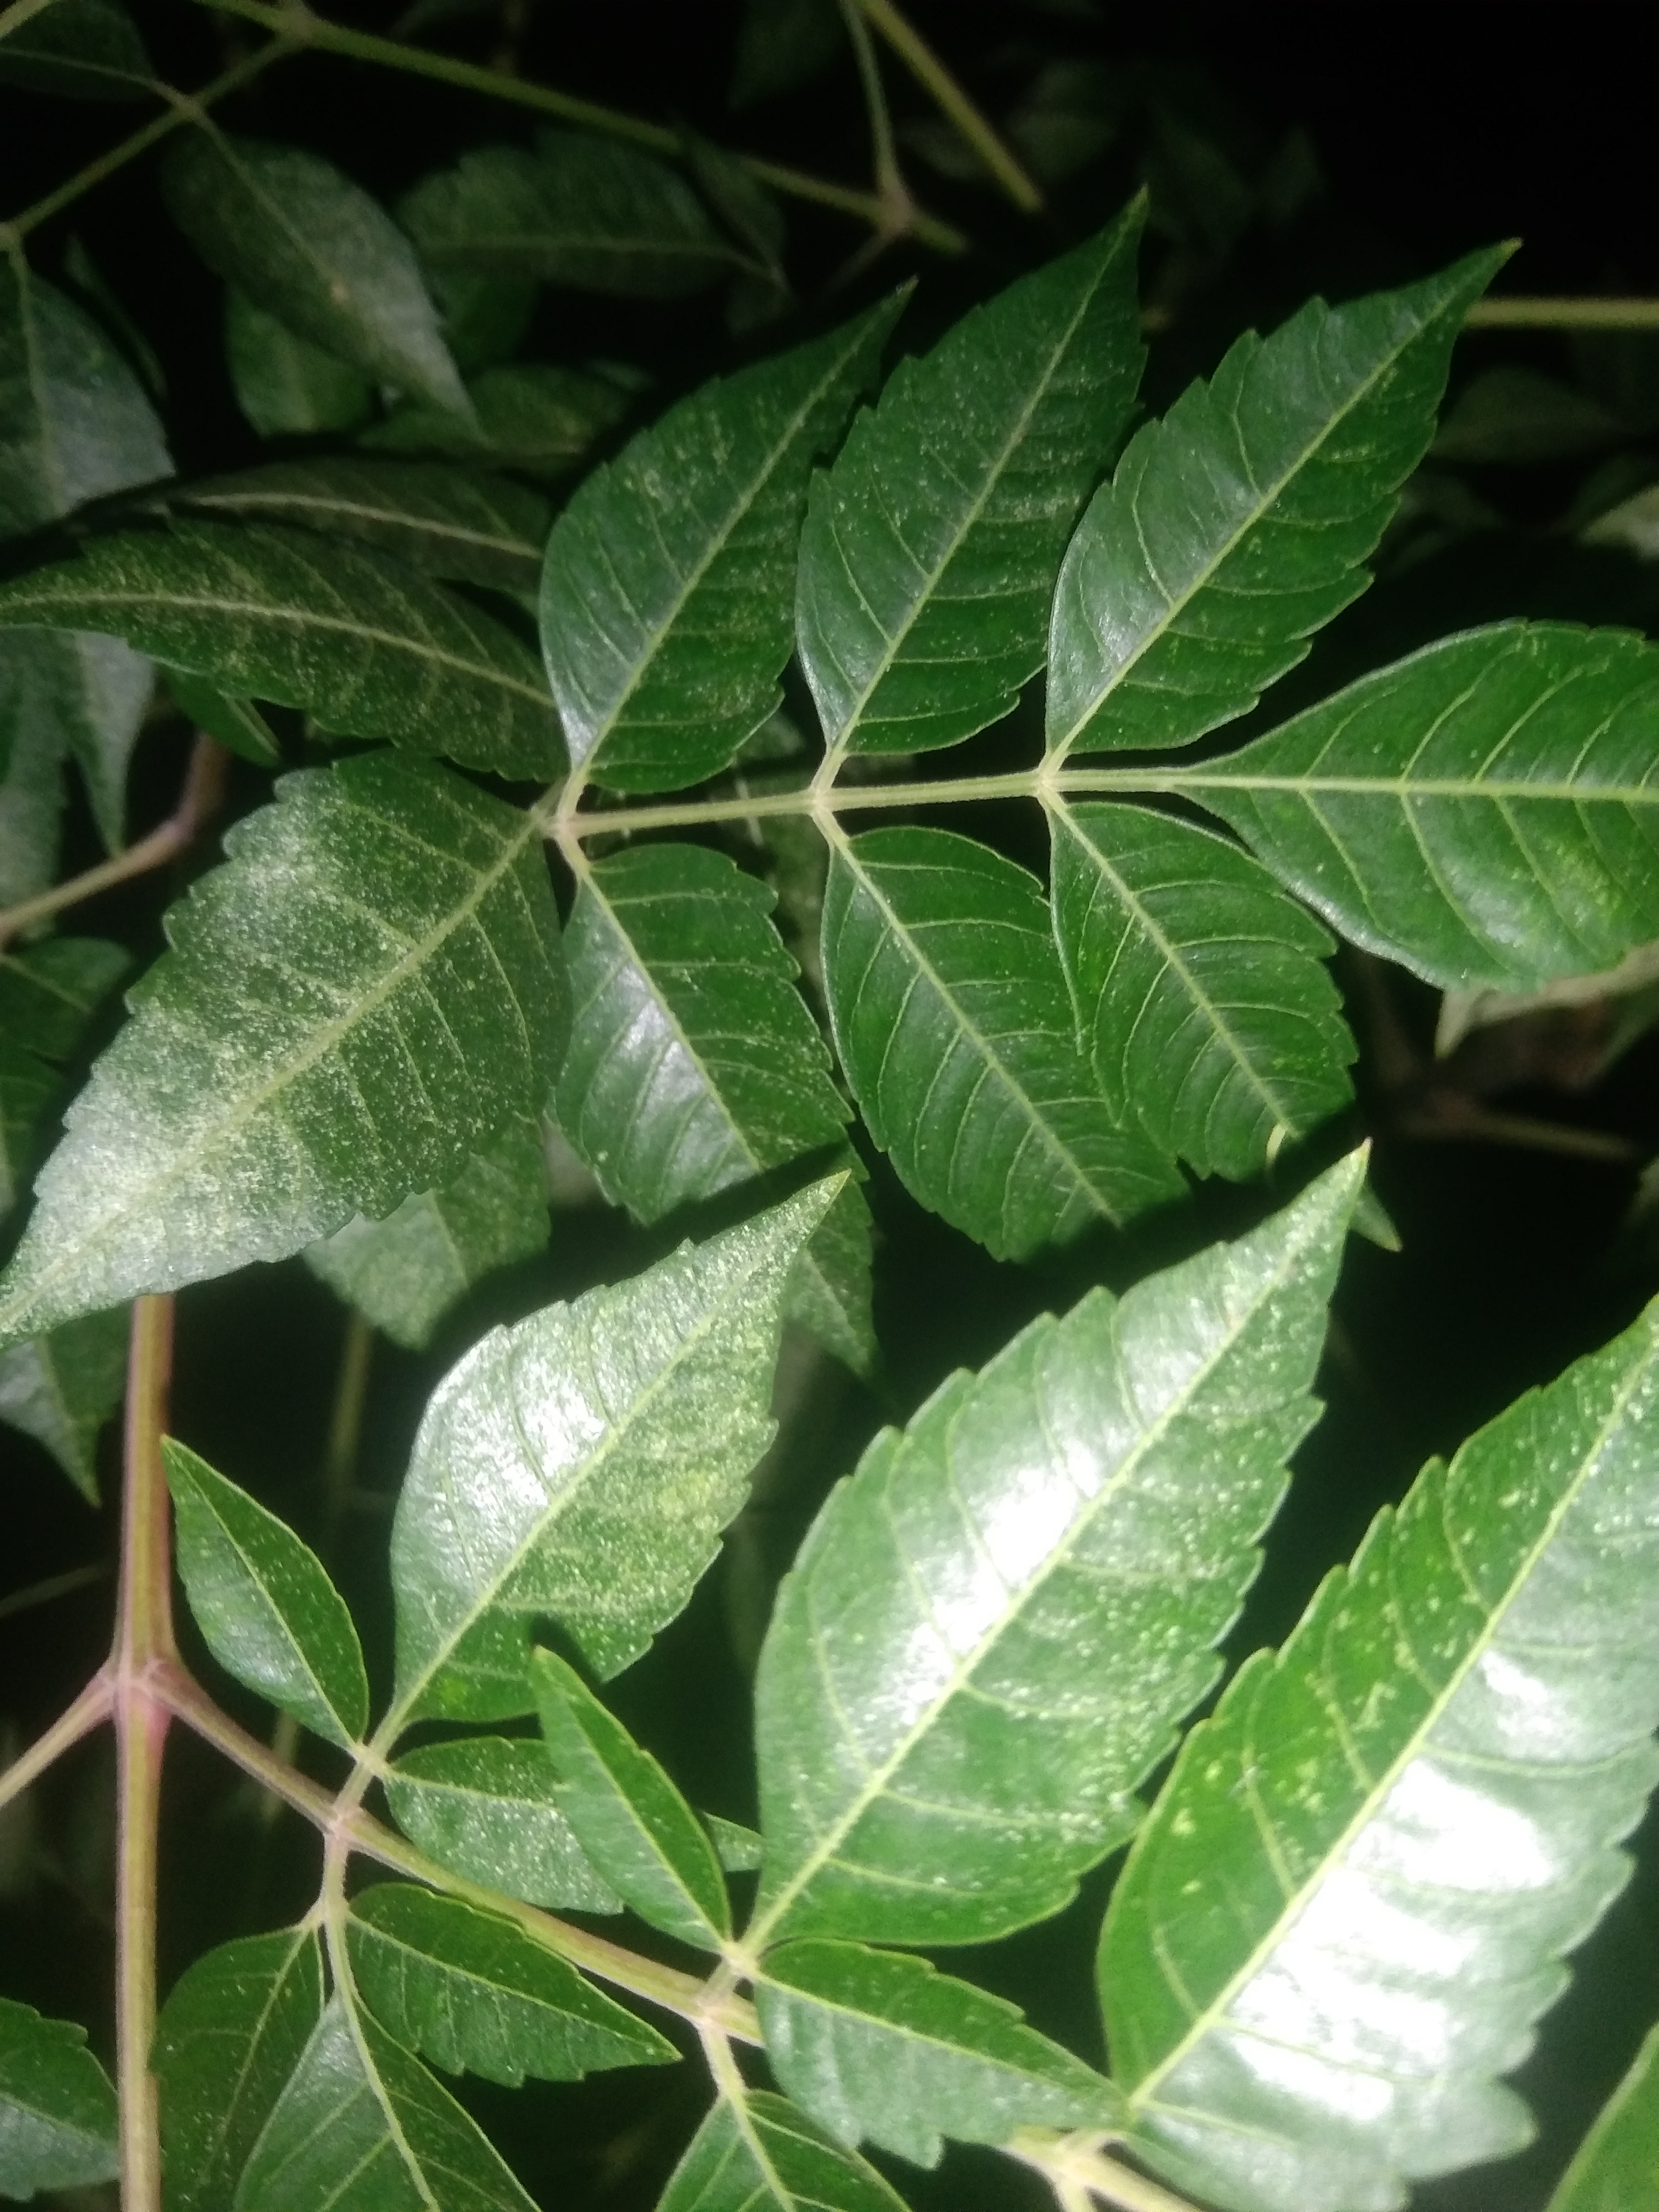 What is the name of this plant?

neem
